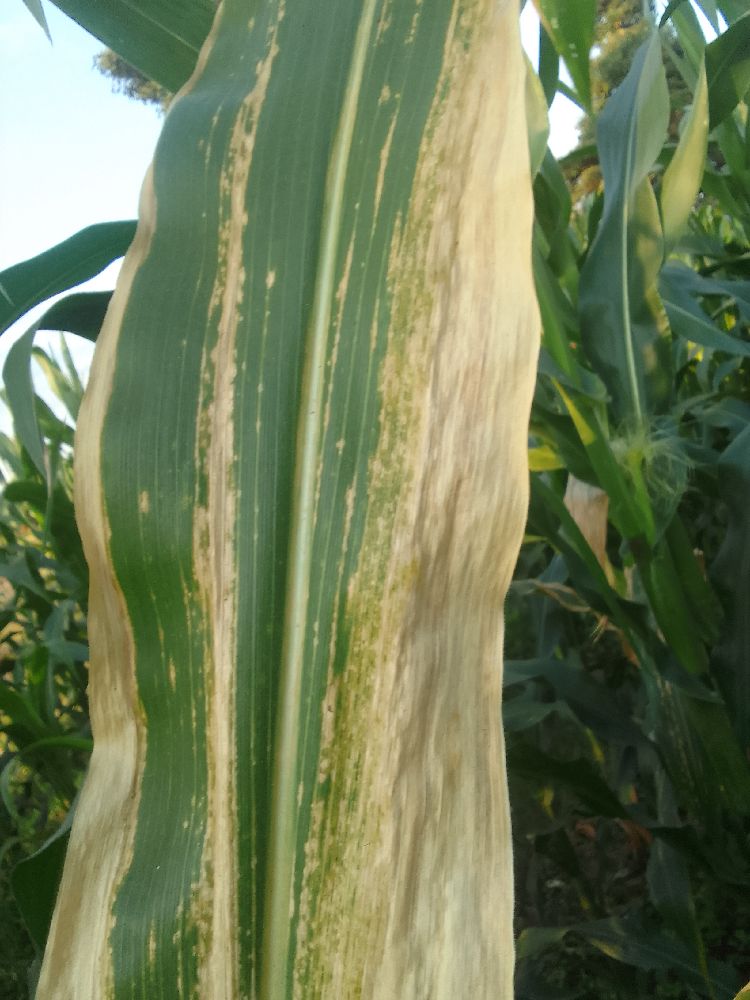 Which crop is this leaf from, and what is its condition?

maize, maize lethal necrosis
